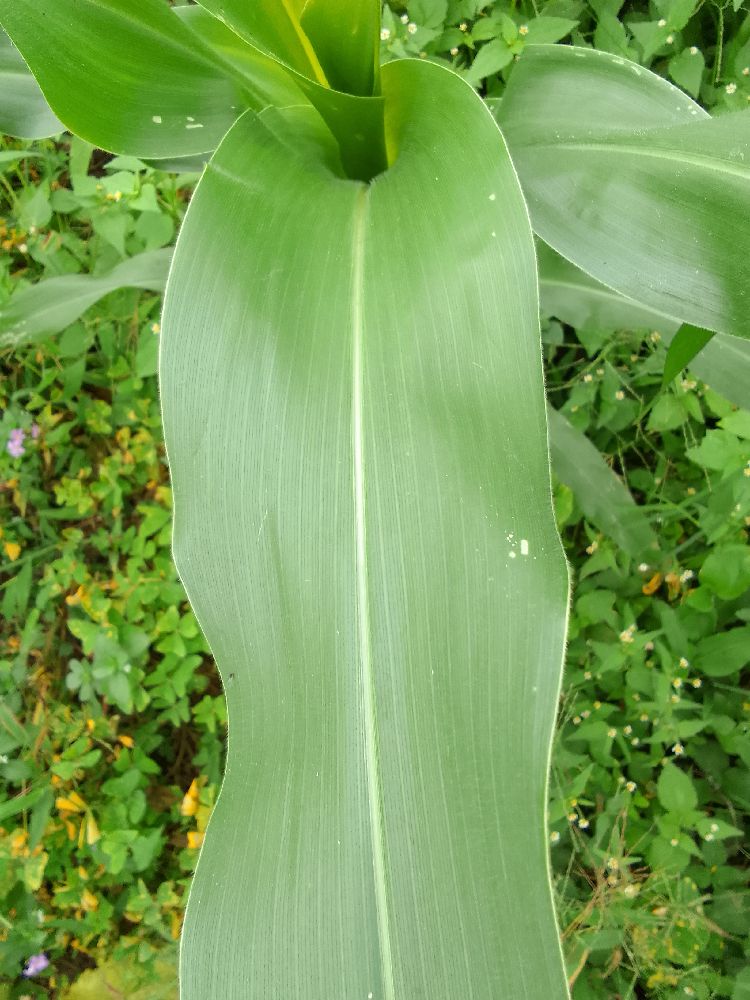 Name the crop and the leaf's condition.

maize, healthy
